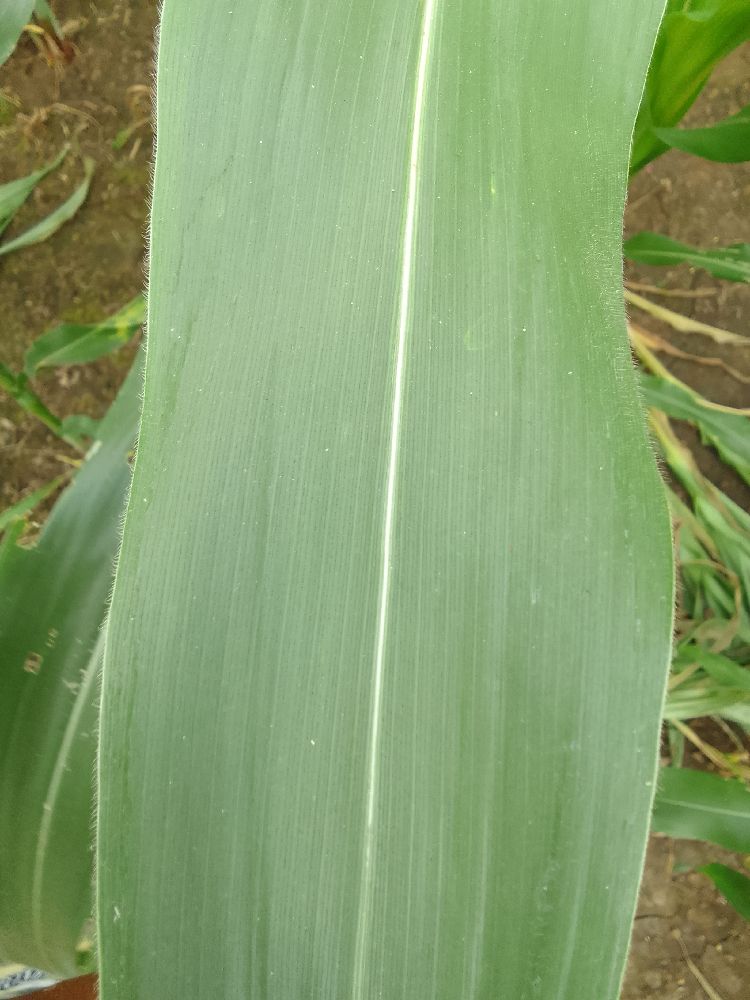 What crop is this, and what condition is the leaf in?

maize, healthy
